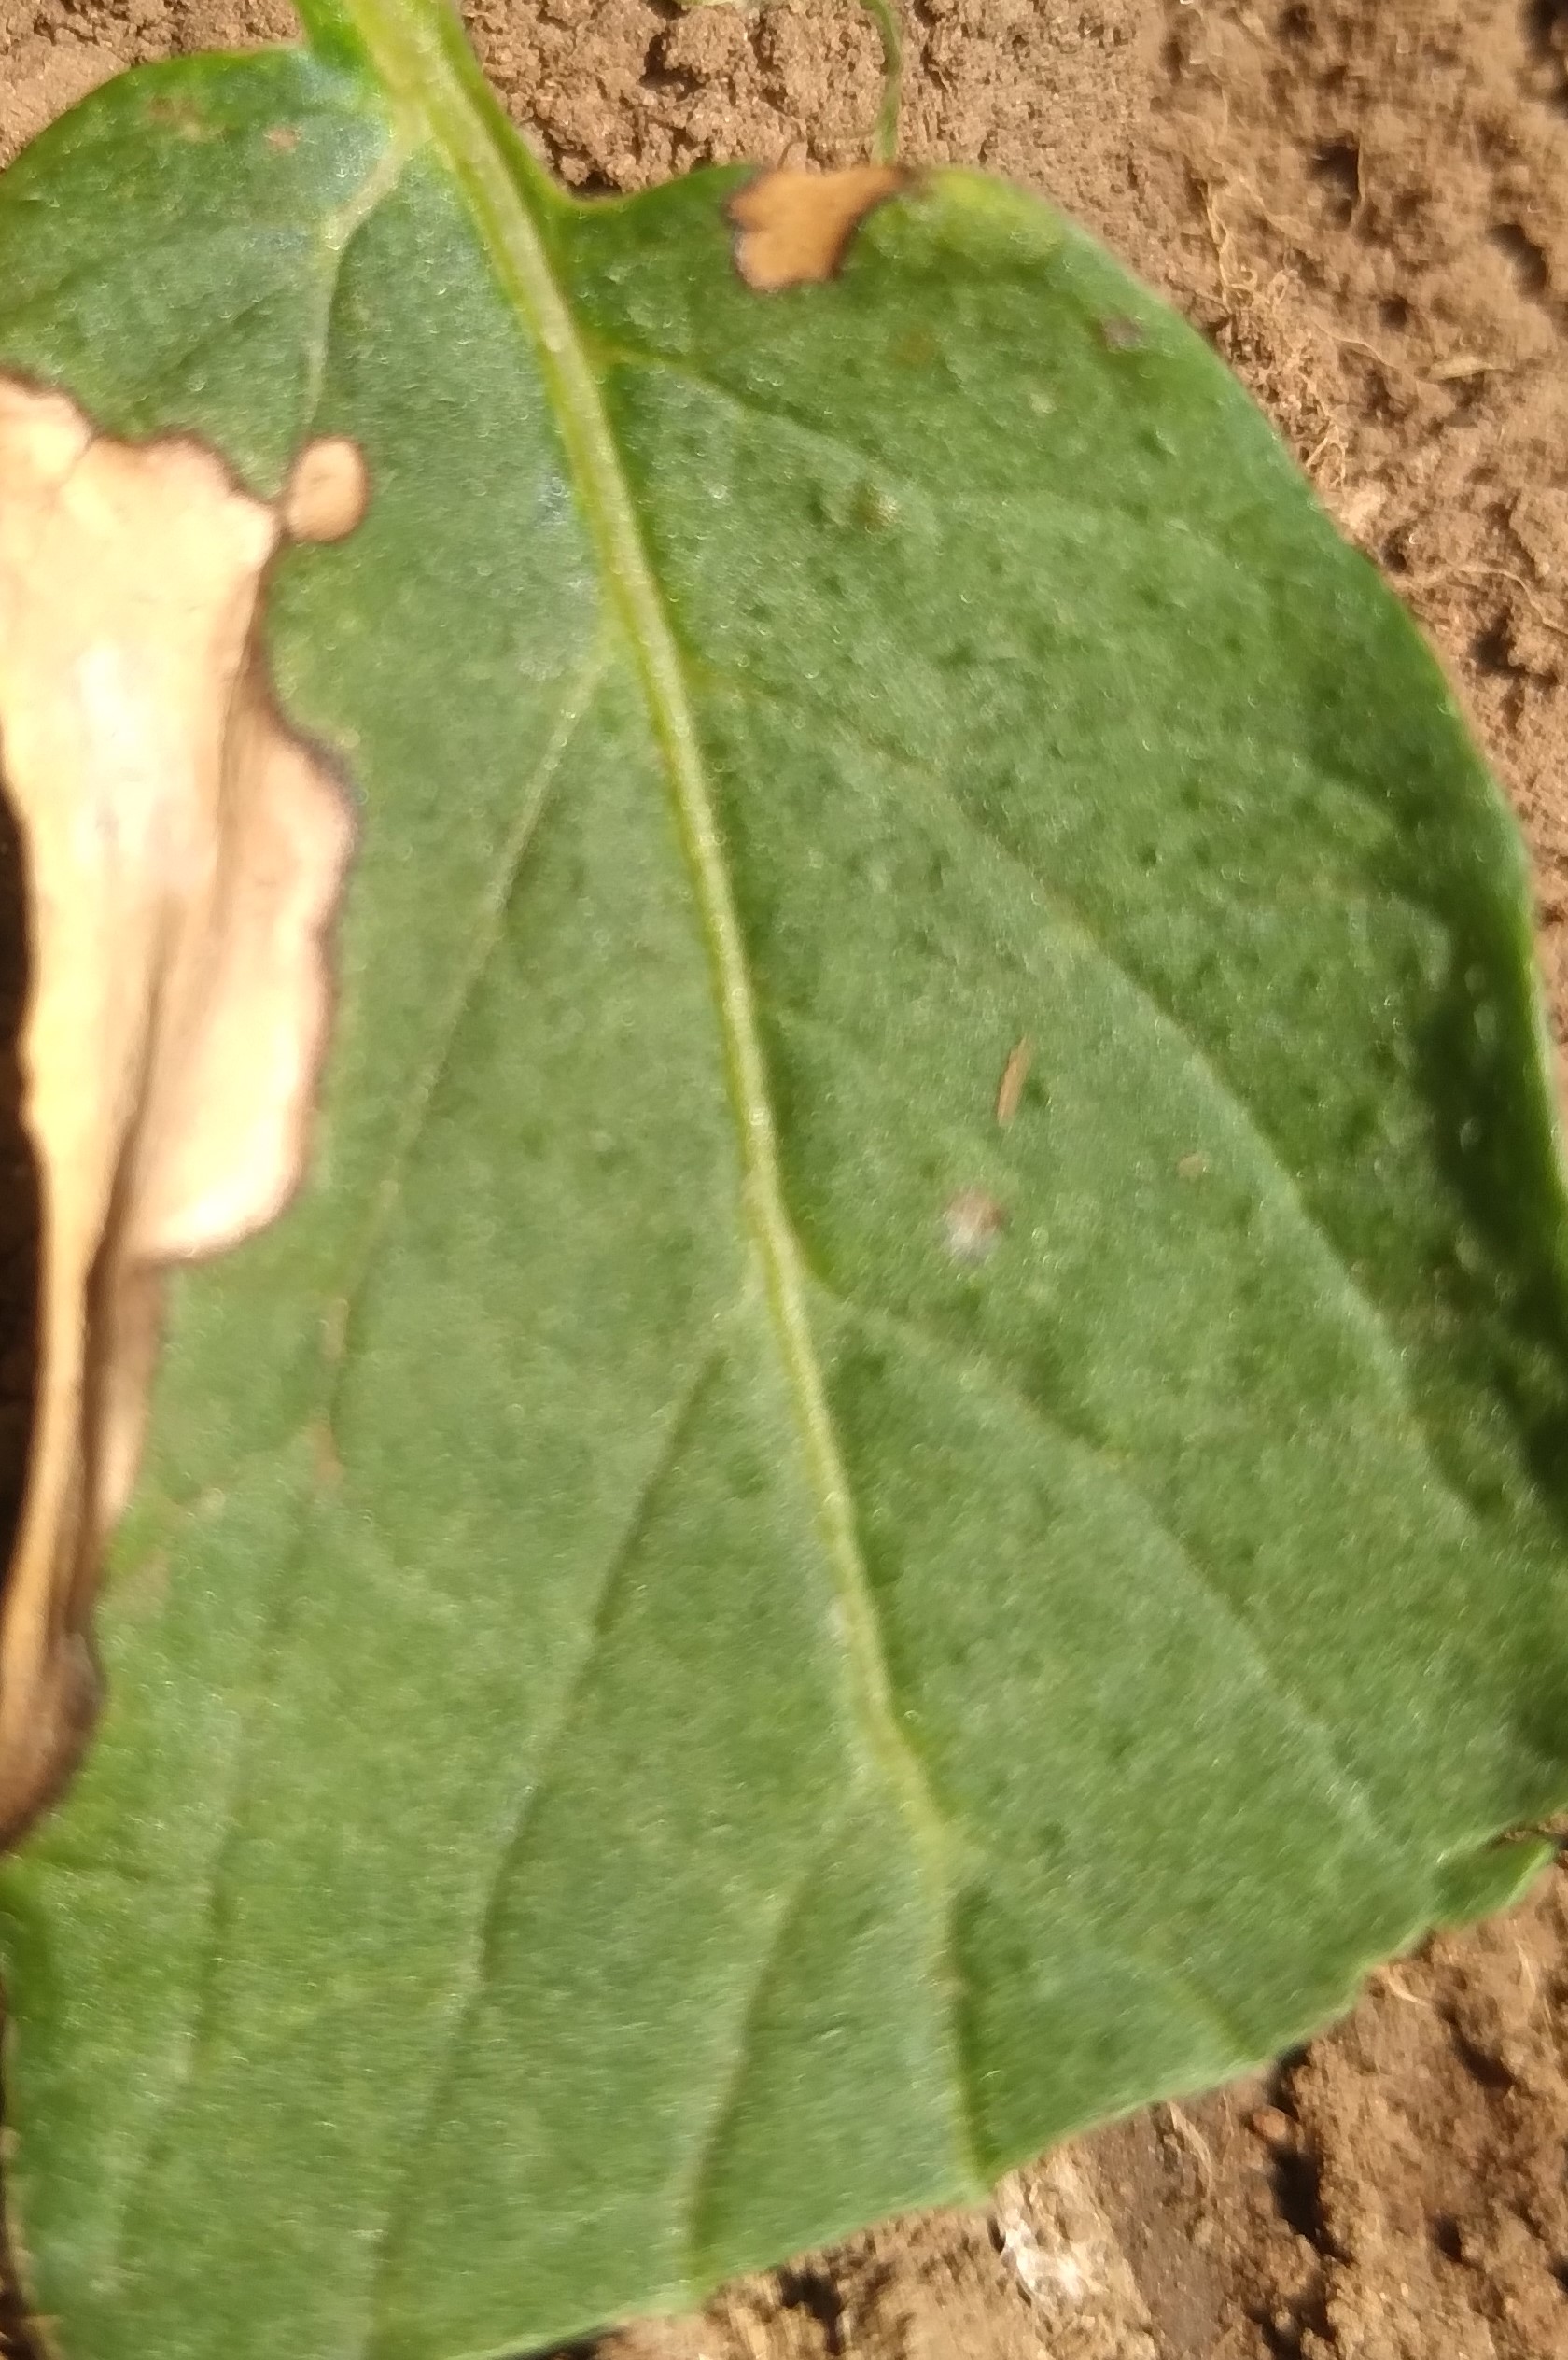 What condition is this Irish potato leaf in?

early blight
